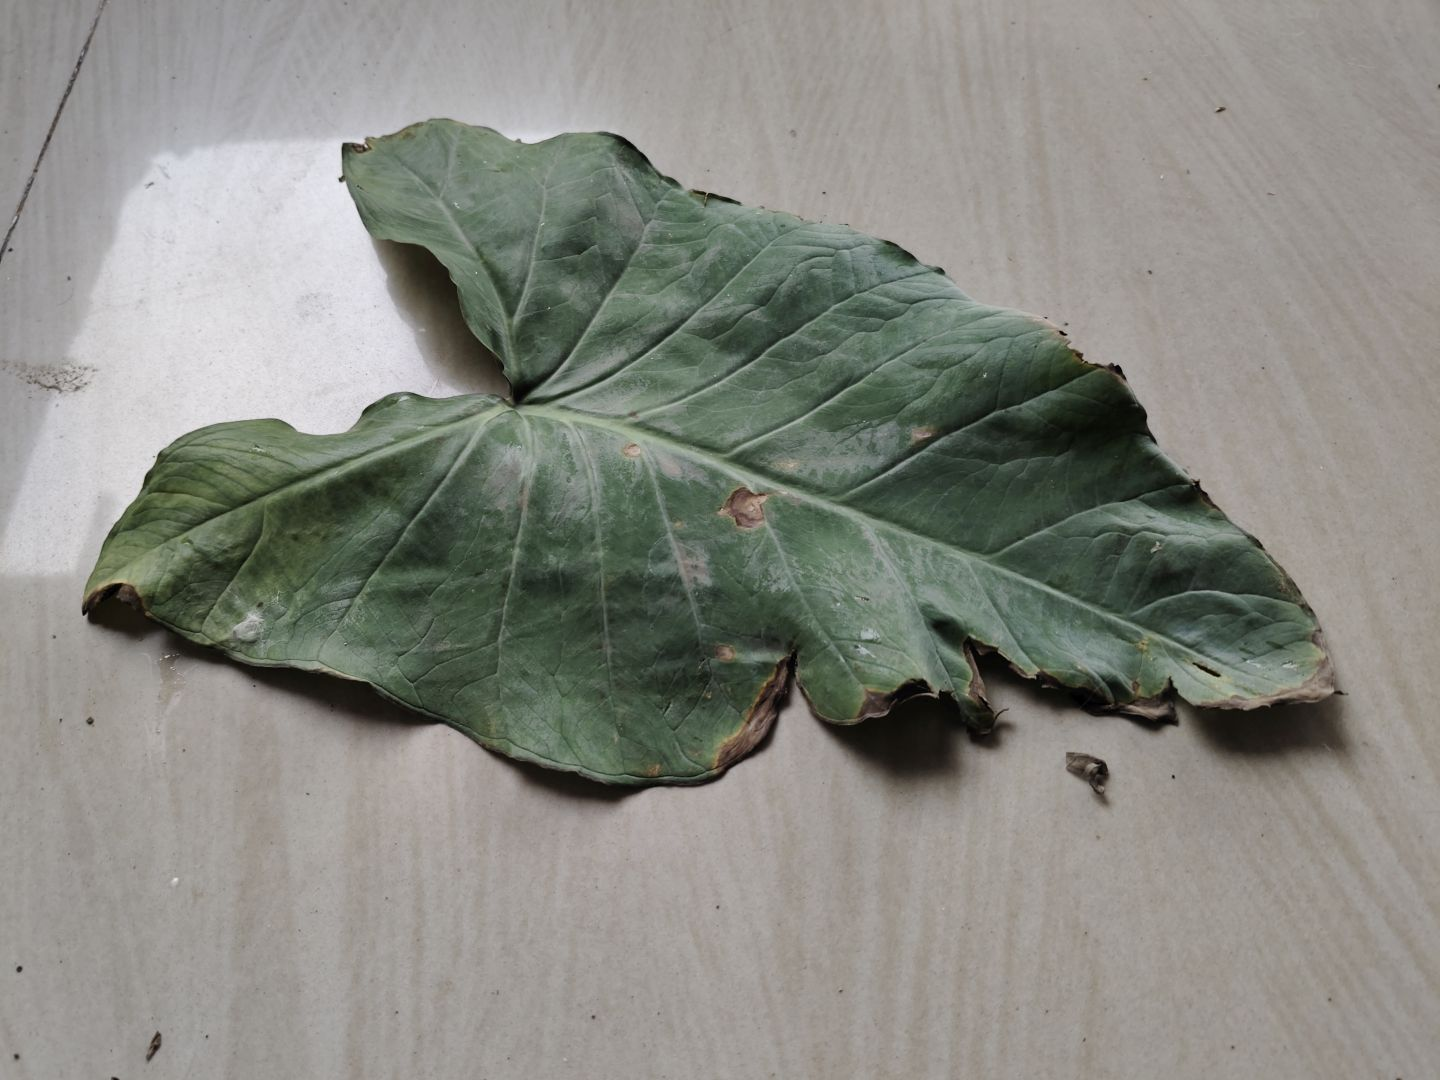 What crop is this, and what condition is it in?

taro, leaf blight
